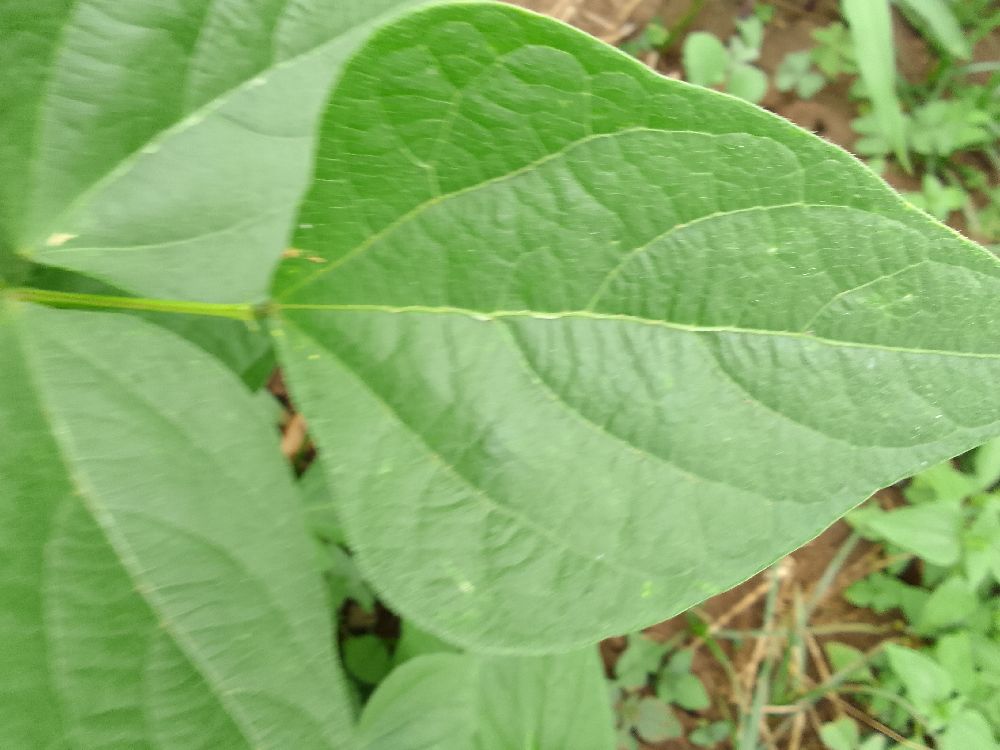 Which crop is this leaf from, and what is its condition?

common bean, healthy
